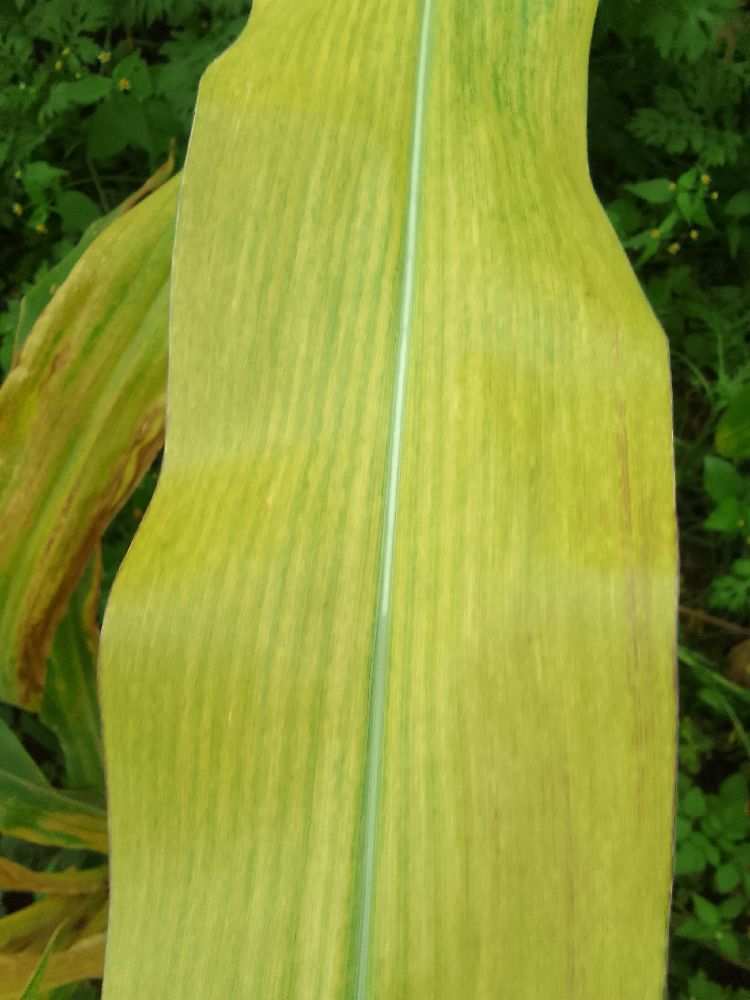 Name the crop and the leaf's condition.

maize, maize lethal necrosis
